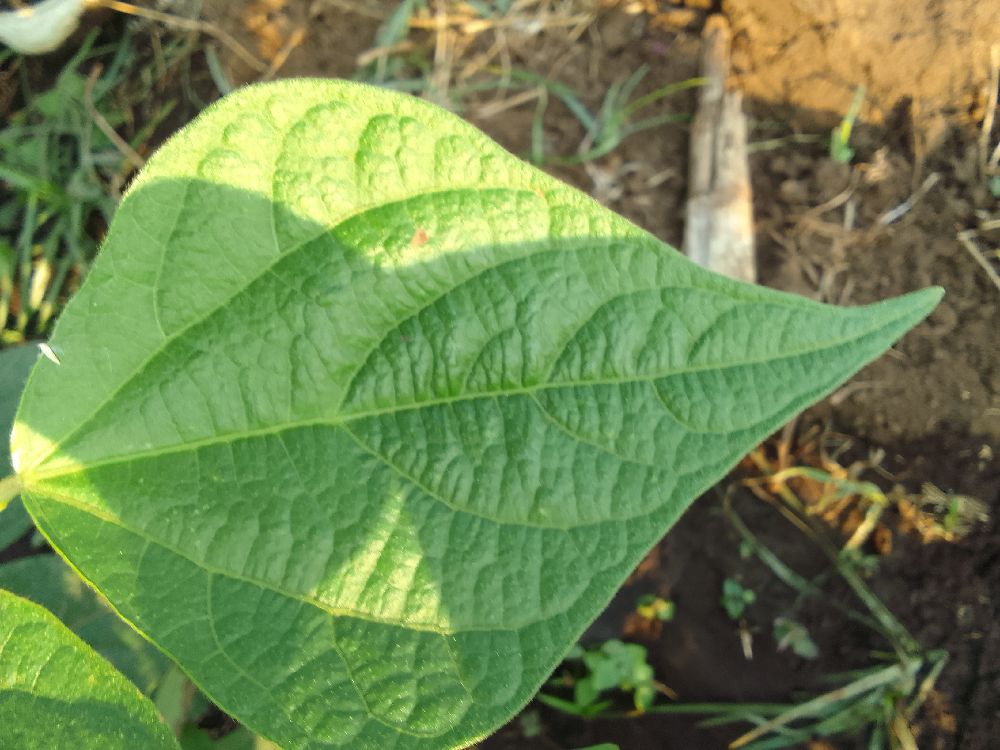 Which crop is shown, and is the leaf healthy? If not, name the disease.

common bean, healthy
